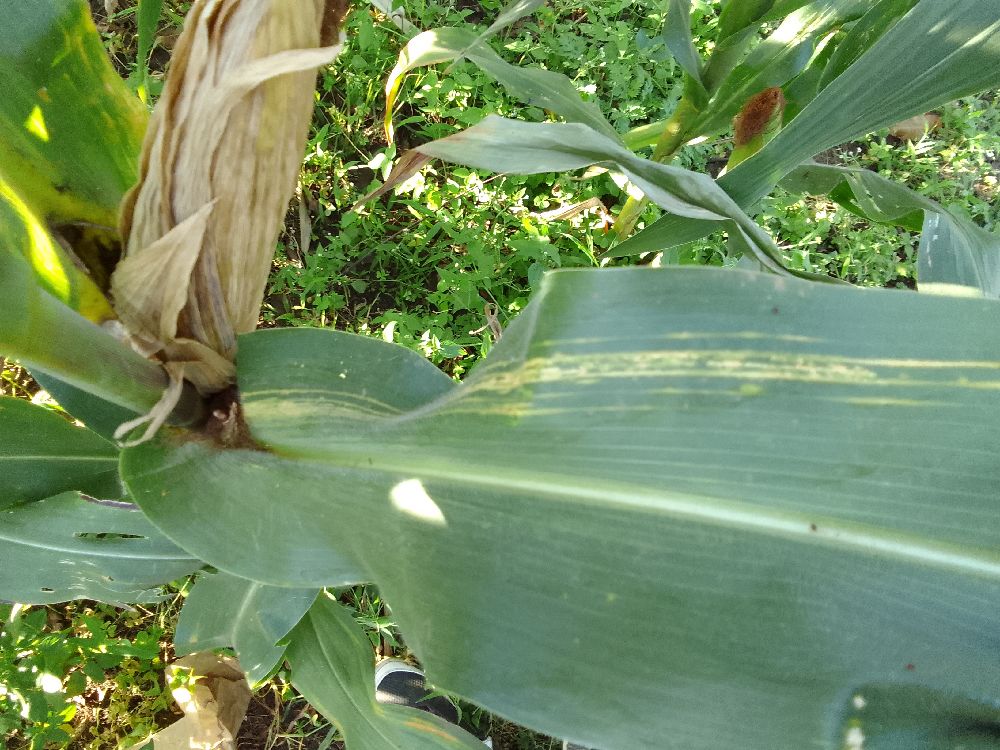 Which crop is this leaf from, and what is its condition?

maize, maize lethal necrosis
